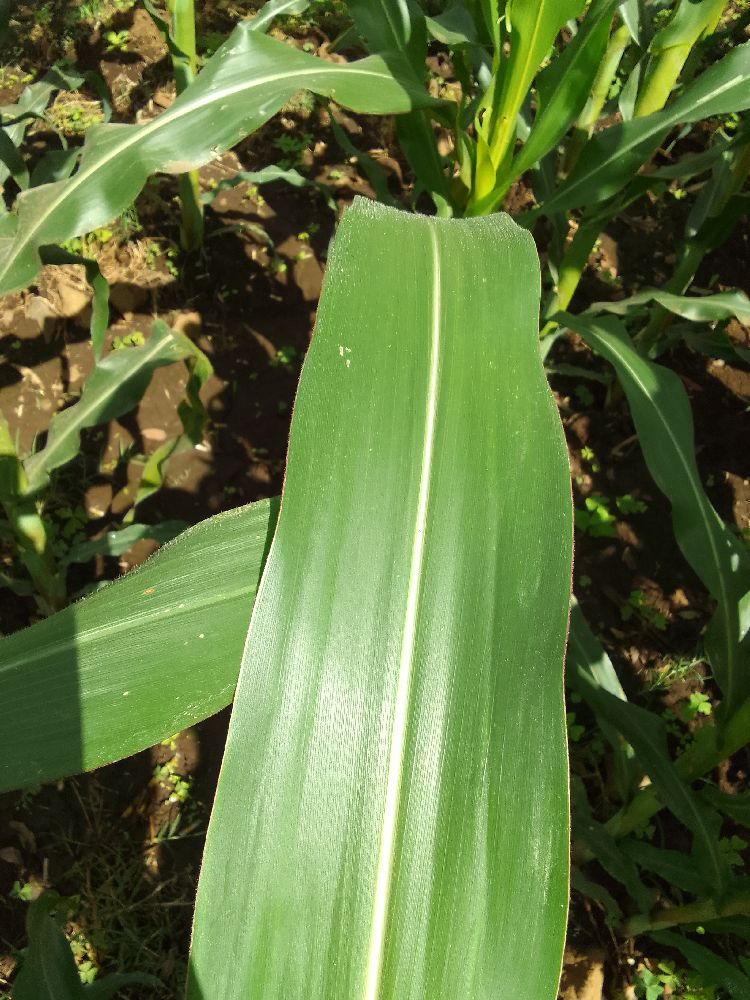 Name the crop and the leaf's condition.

maize, healthy
